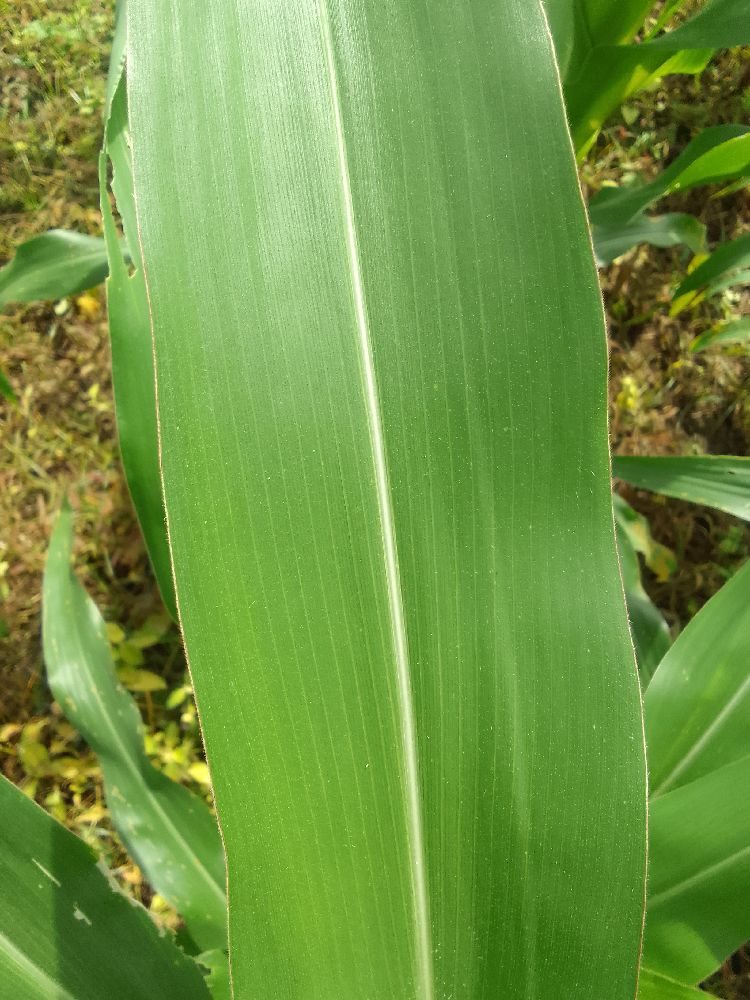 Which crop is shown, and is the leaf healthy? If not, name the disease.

maize, healthy
